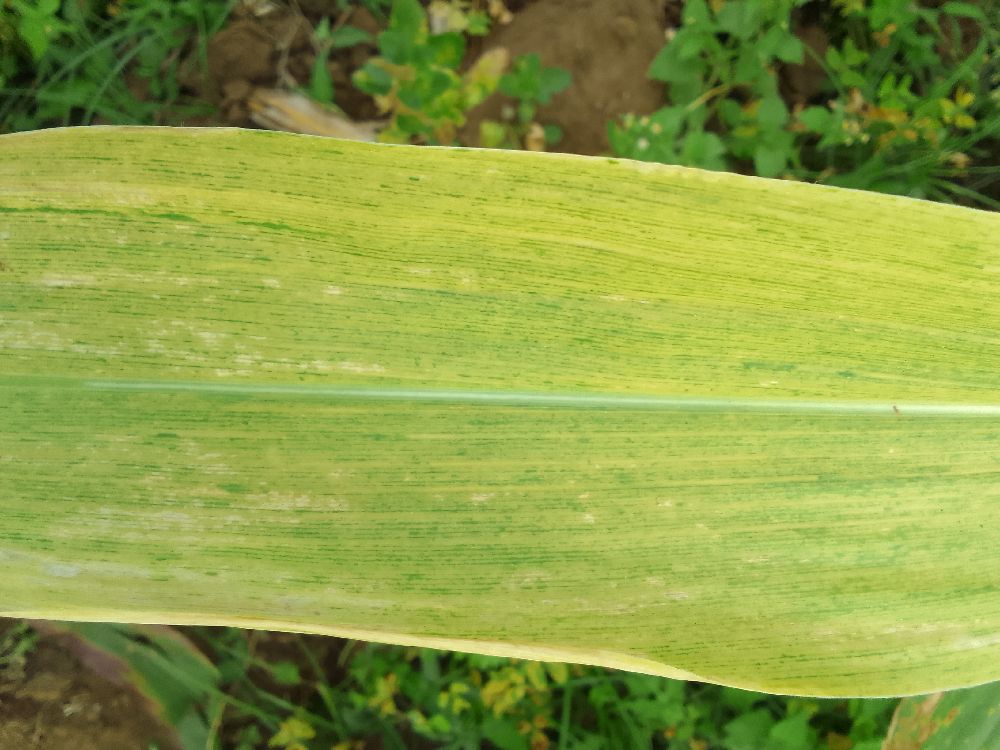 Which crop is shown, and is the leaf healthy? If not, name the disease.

maize, maize lethal necrosis
